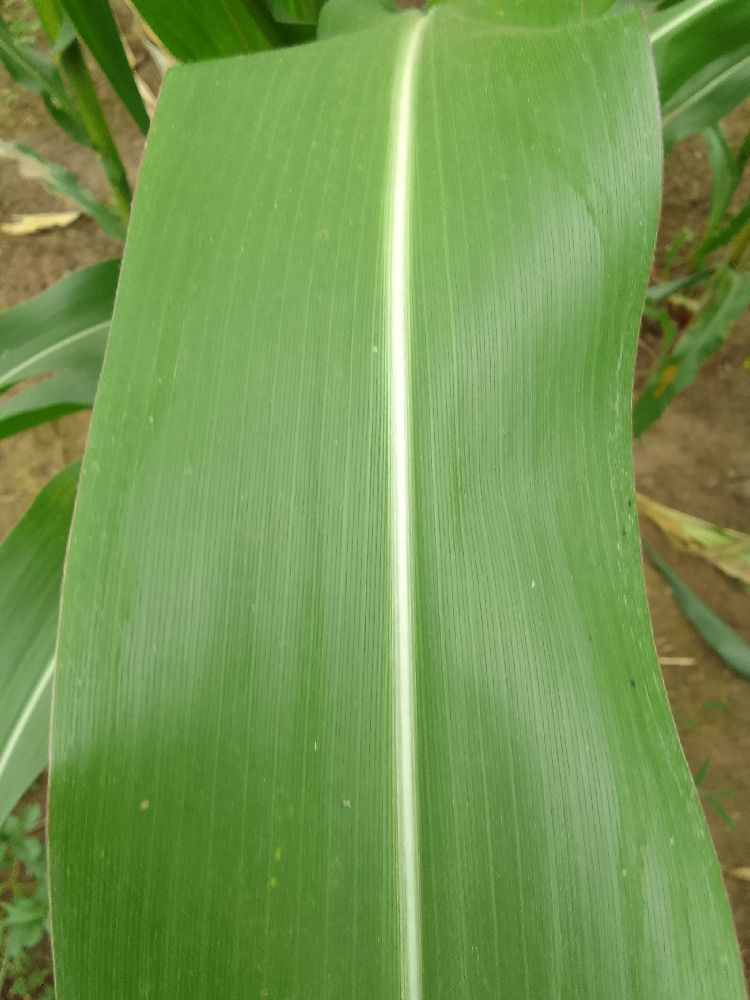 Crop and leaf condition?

maize, healthy
